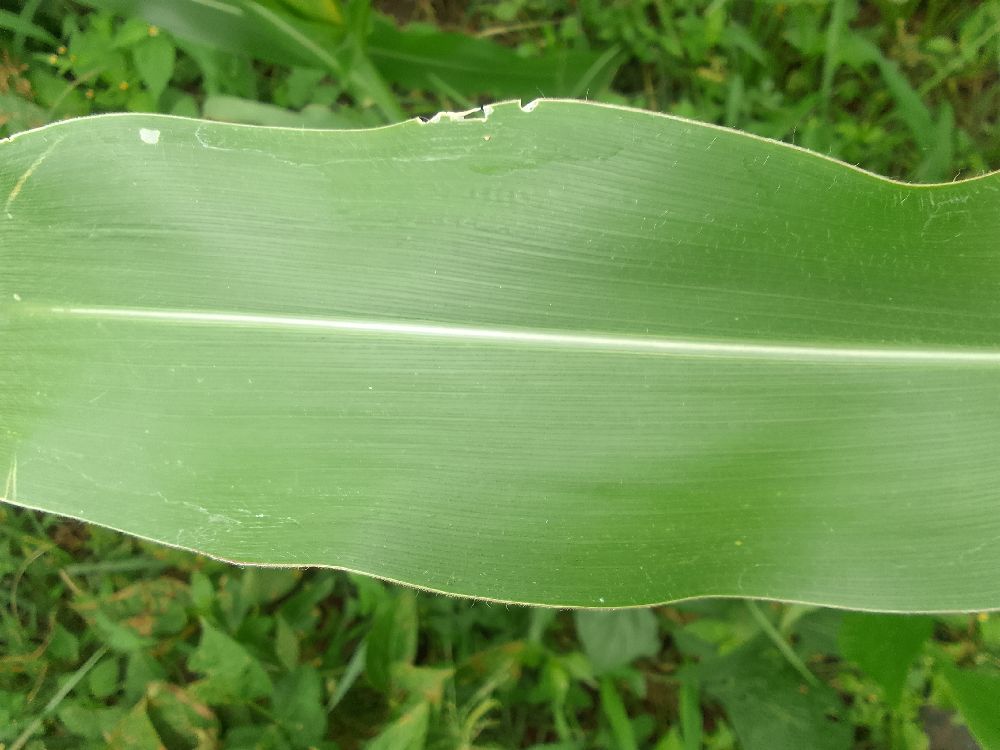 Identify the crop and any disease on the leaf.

maize, healthy
